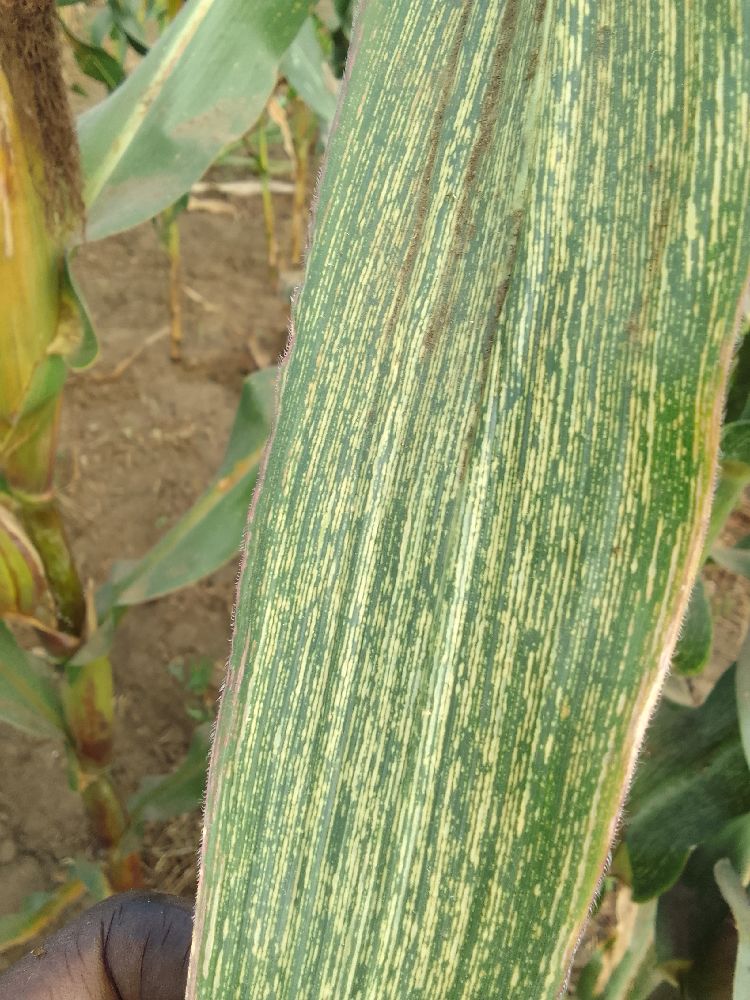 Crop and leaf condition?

maize, maize streak virus
